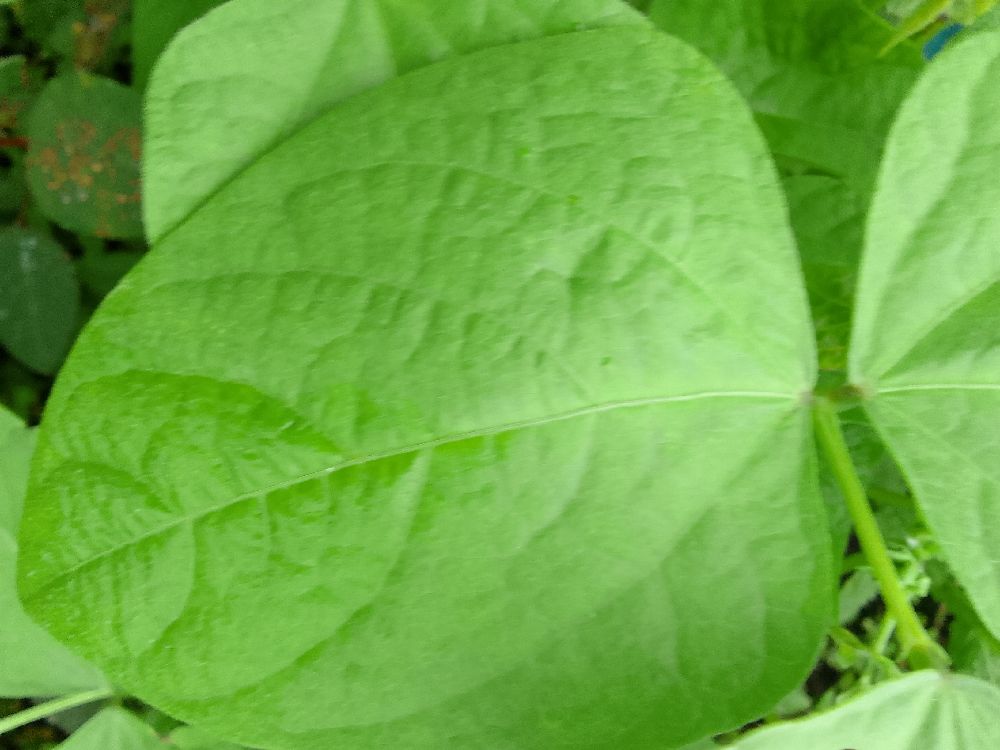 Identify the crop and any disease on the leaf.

common bean, healthy
